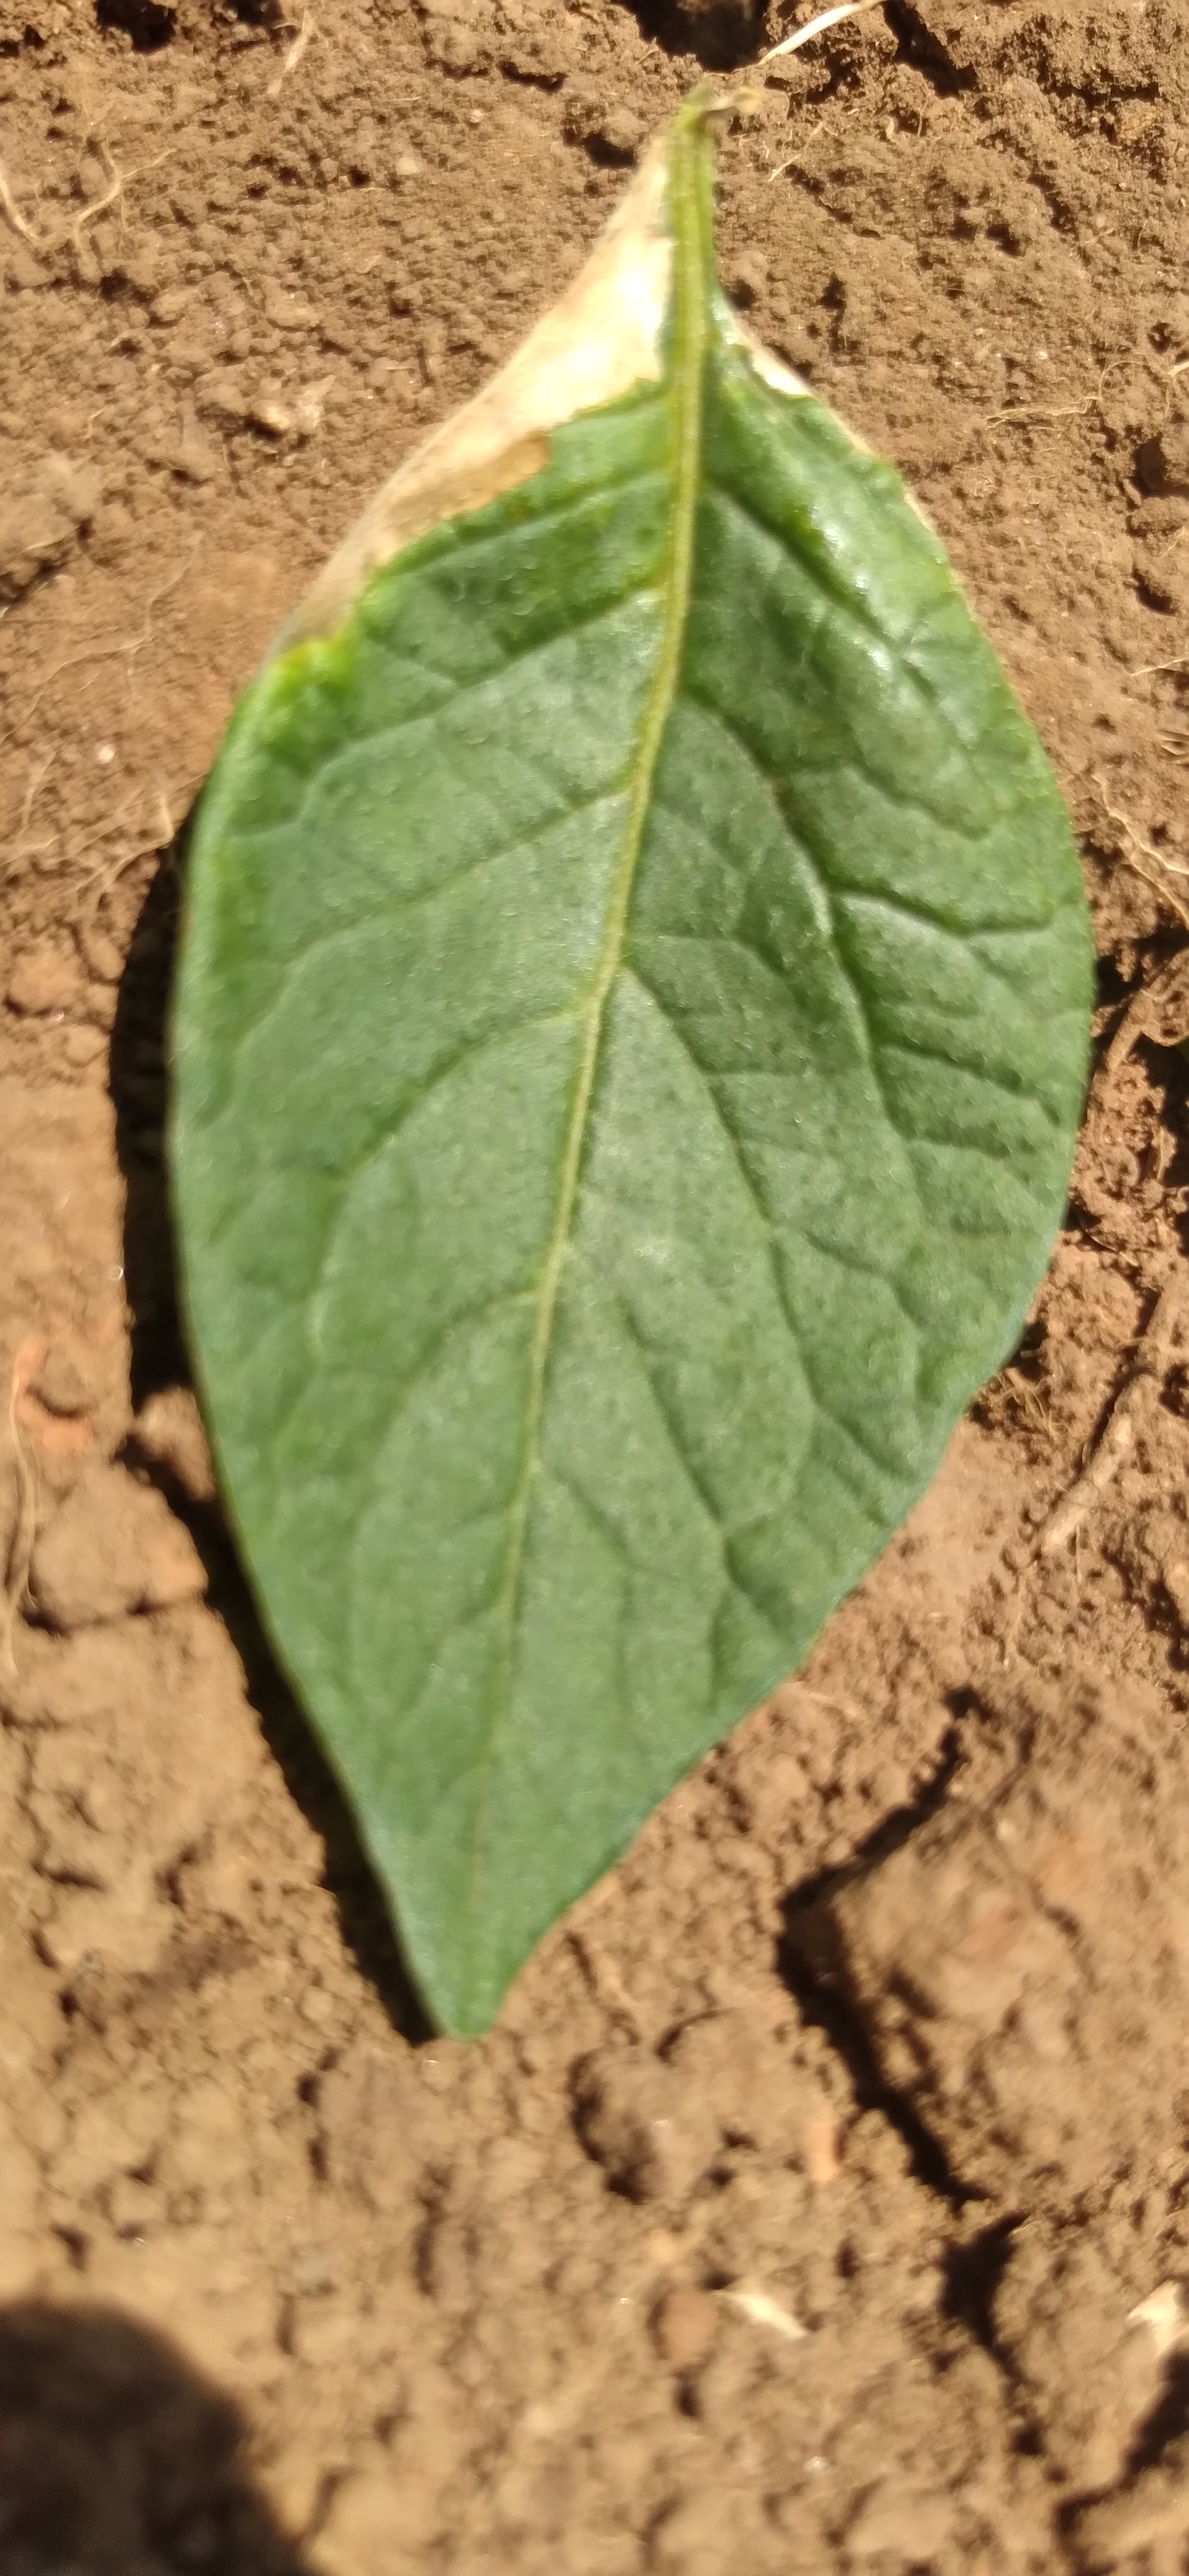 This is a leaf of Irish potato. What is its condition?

early blight
